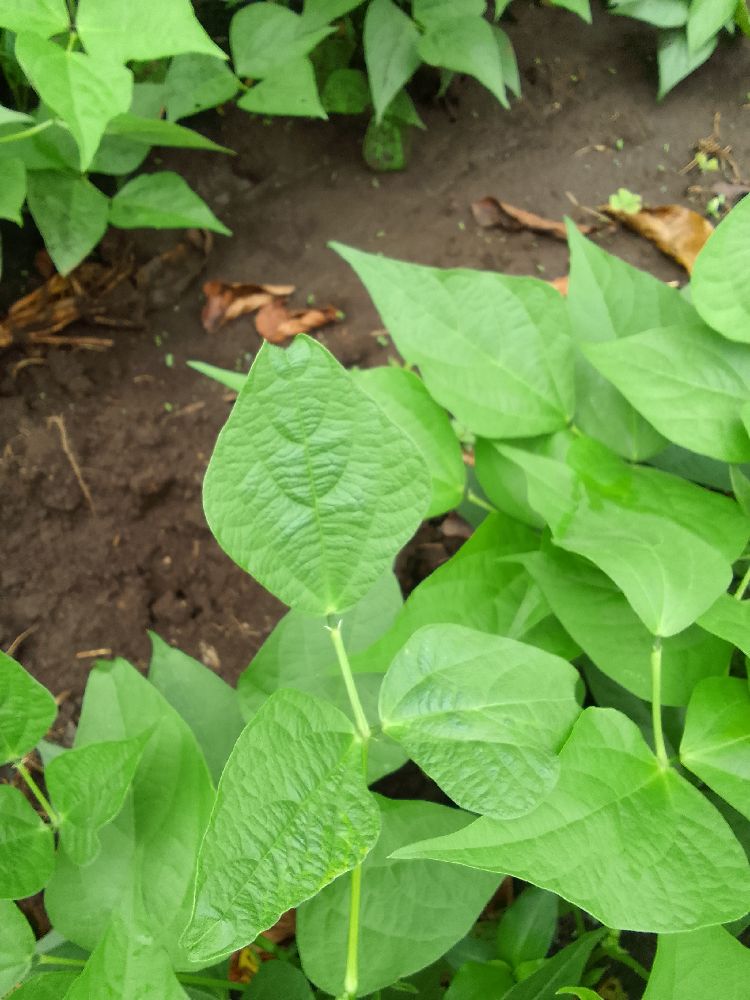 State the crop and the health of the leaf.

common bean, healthy
